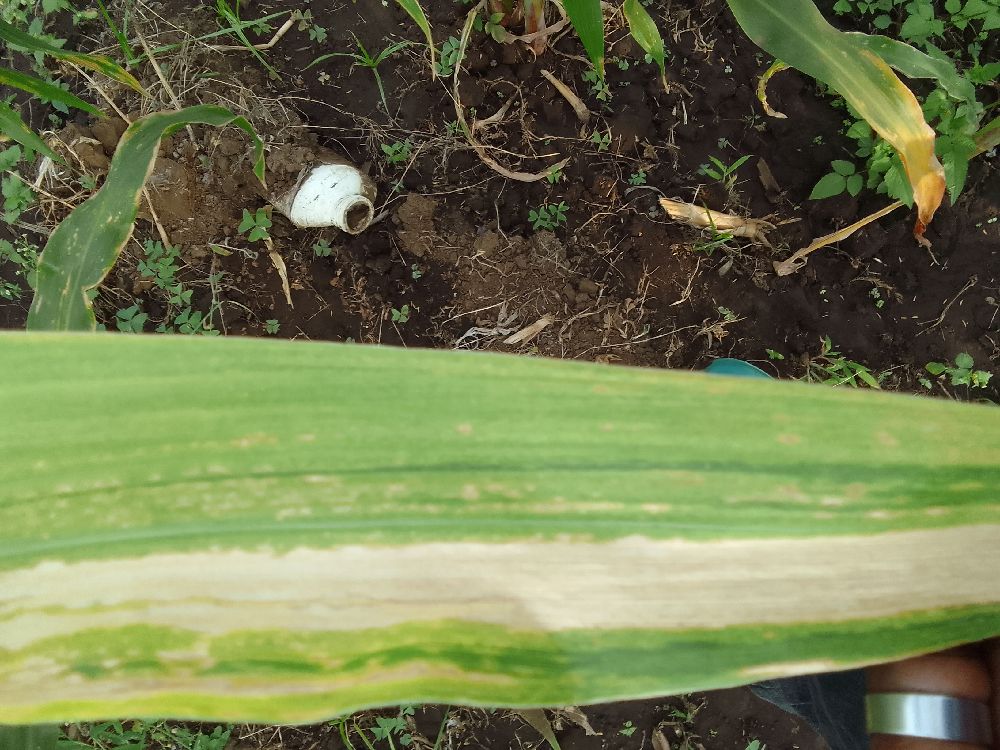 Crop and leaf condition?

maize, maize lethal necrosis
